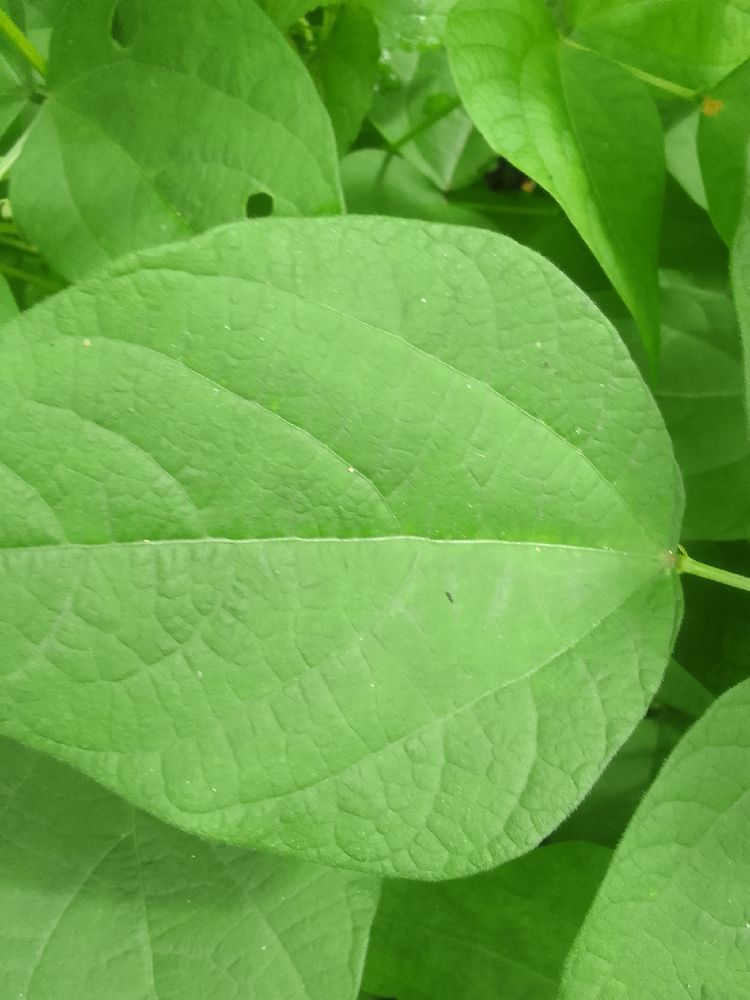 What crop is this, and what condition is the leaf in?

common bean, healthy
